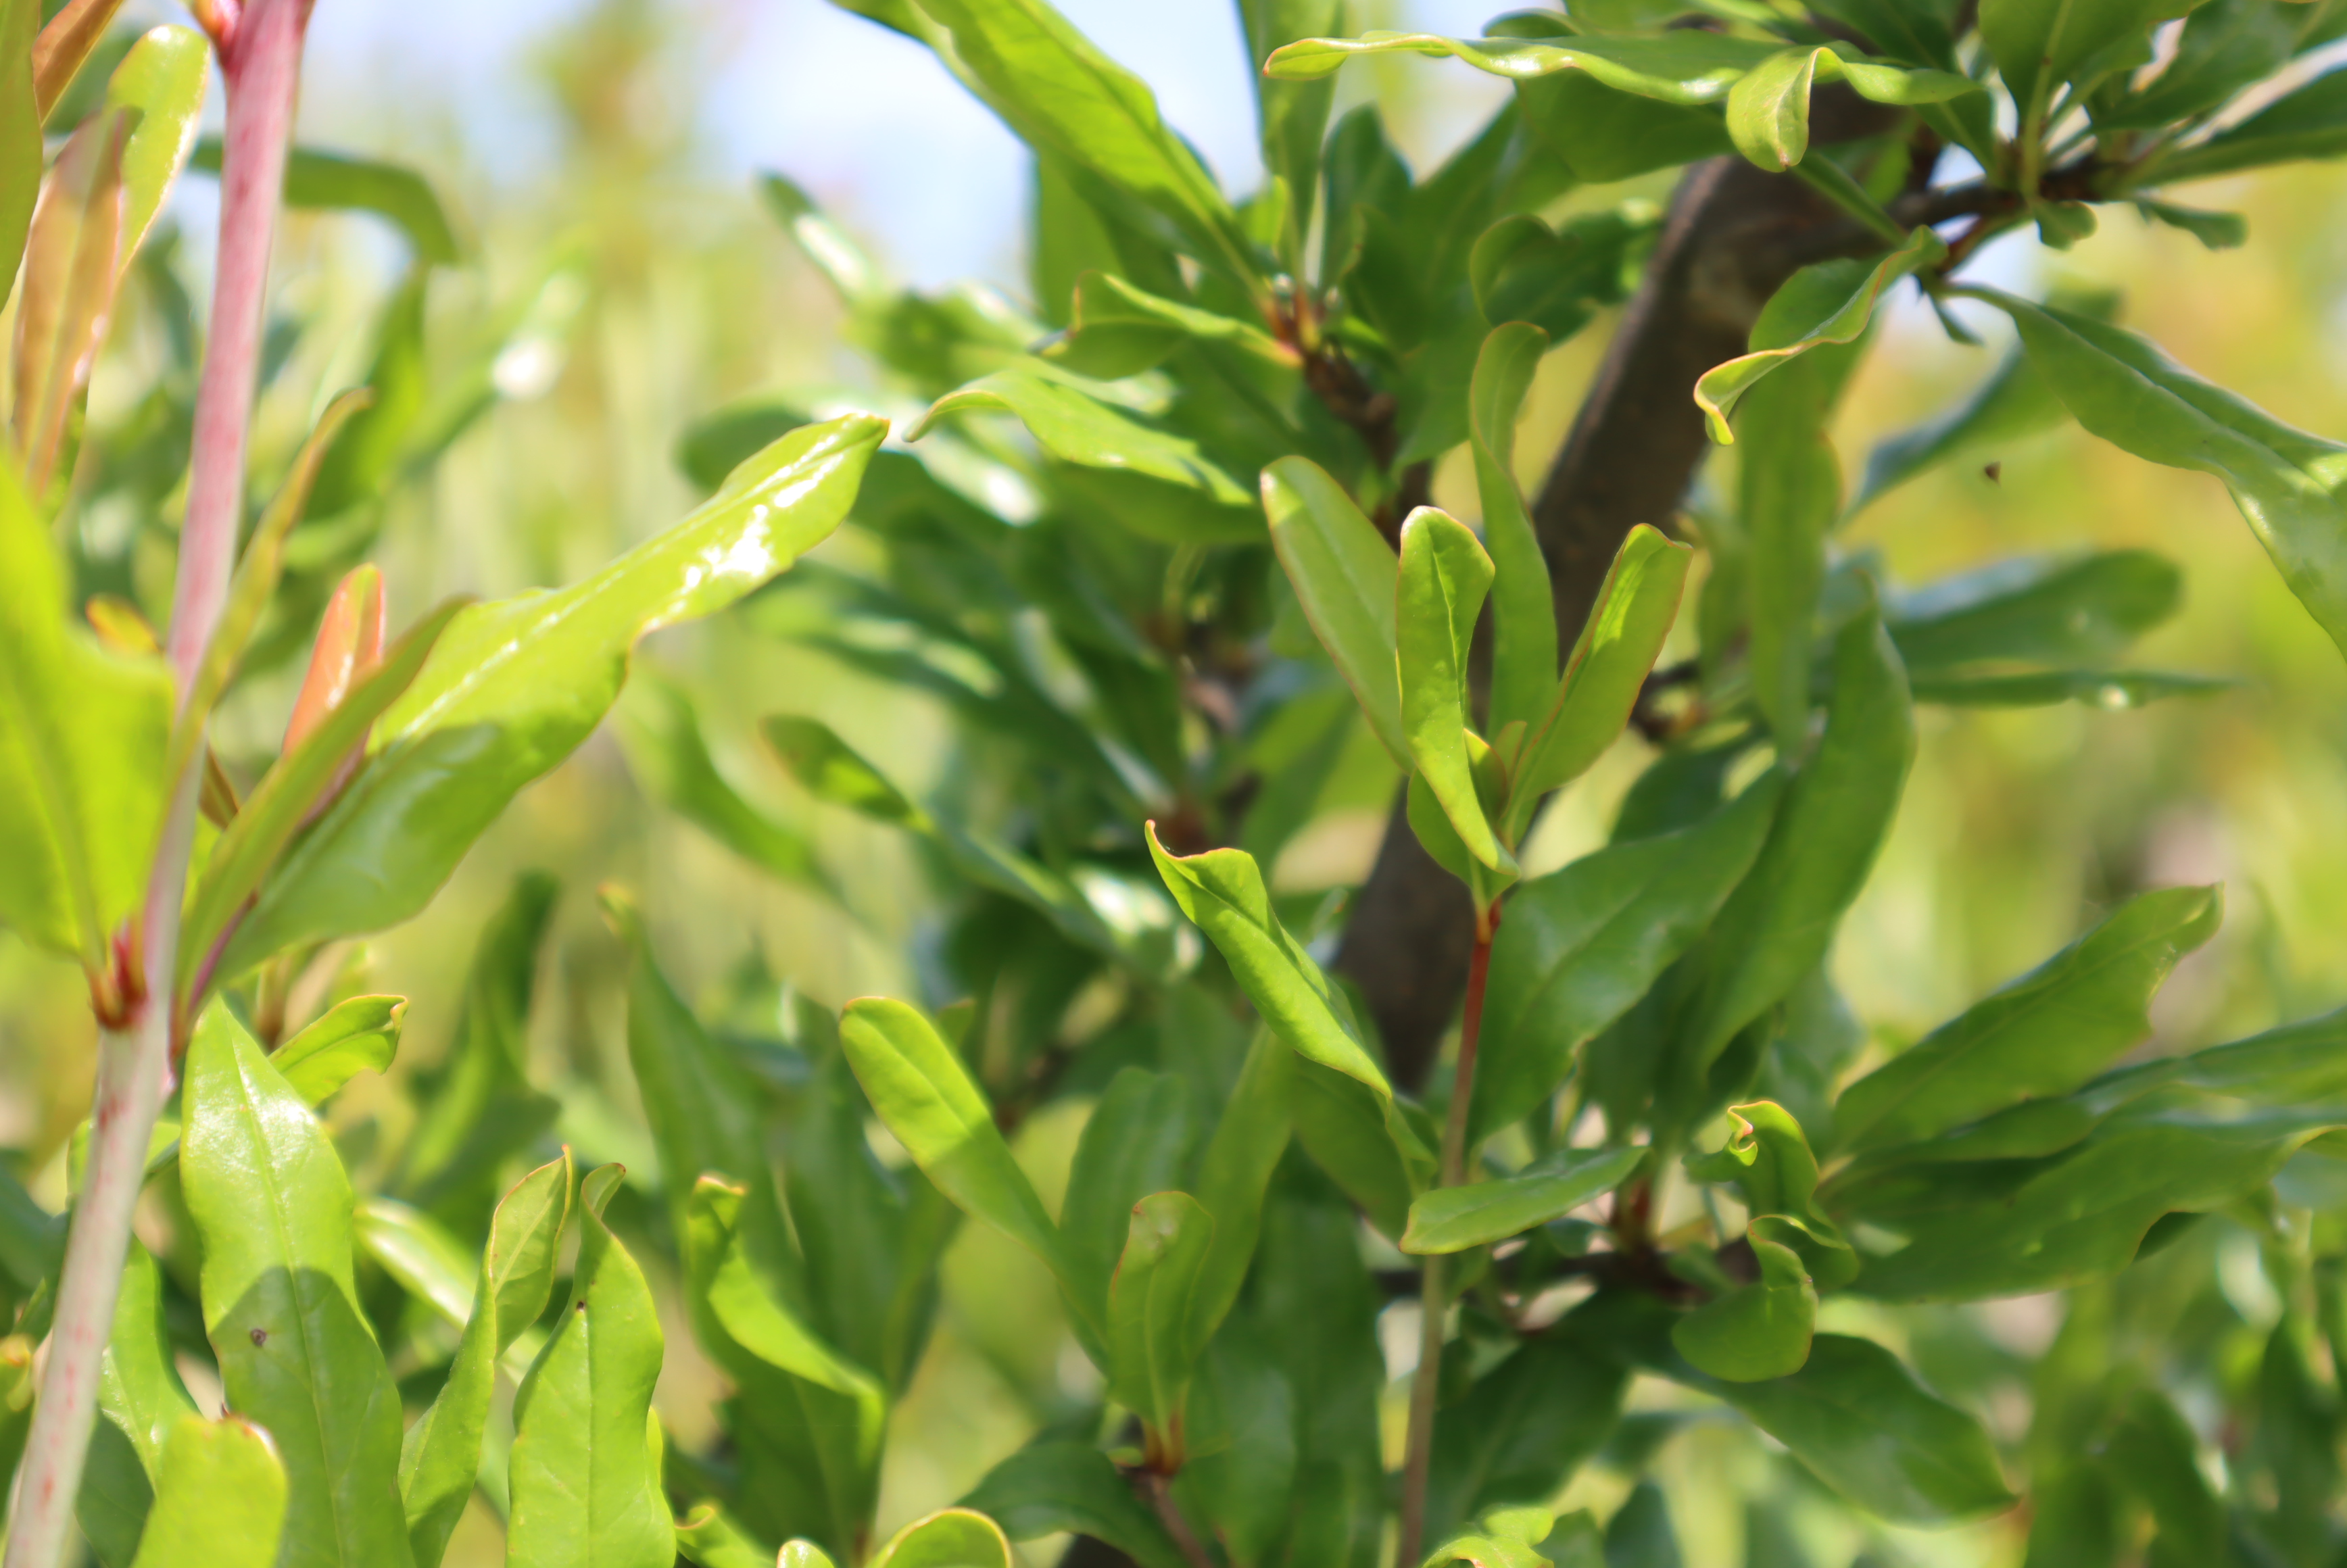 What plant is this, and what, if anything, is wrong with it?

pomegranate, aphids, coniella granati
